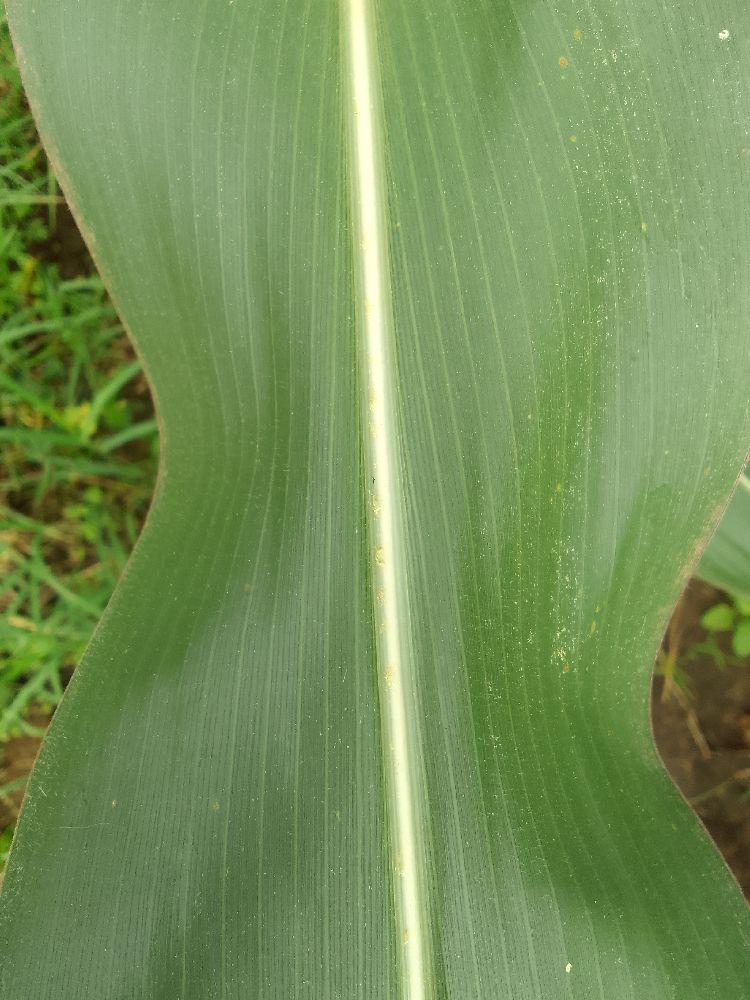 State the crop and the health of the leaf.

maize, healthy
